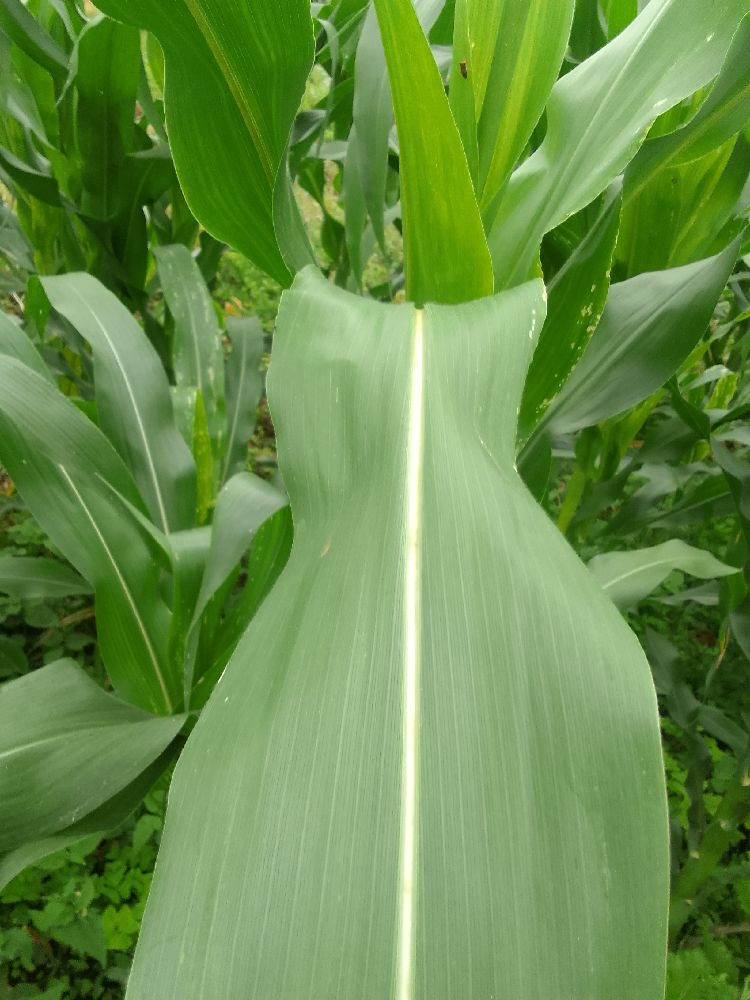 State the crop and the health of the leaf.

maize, healthy
